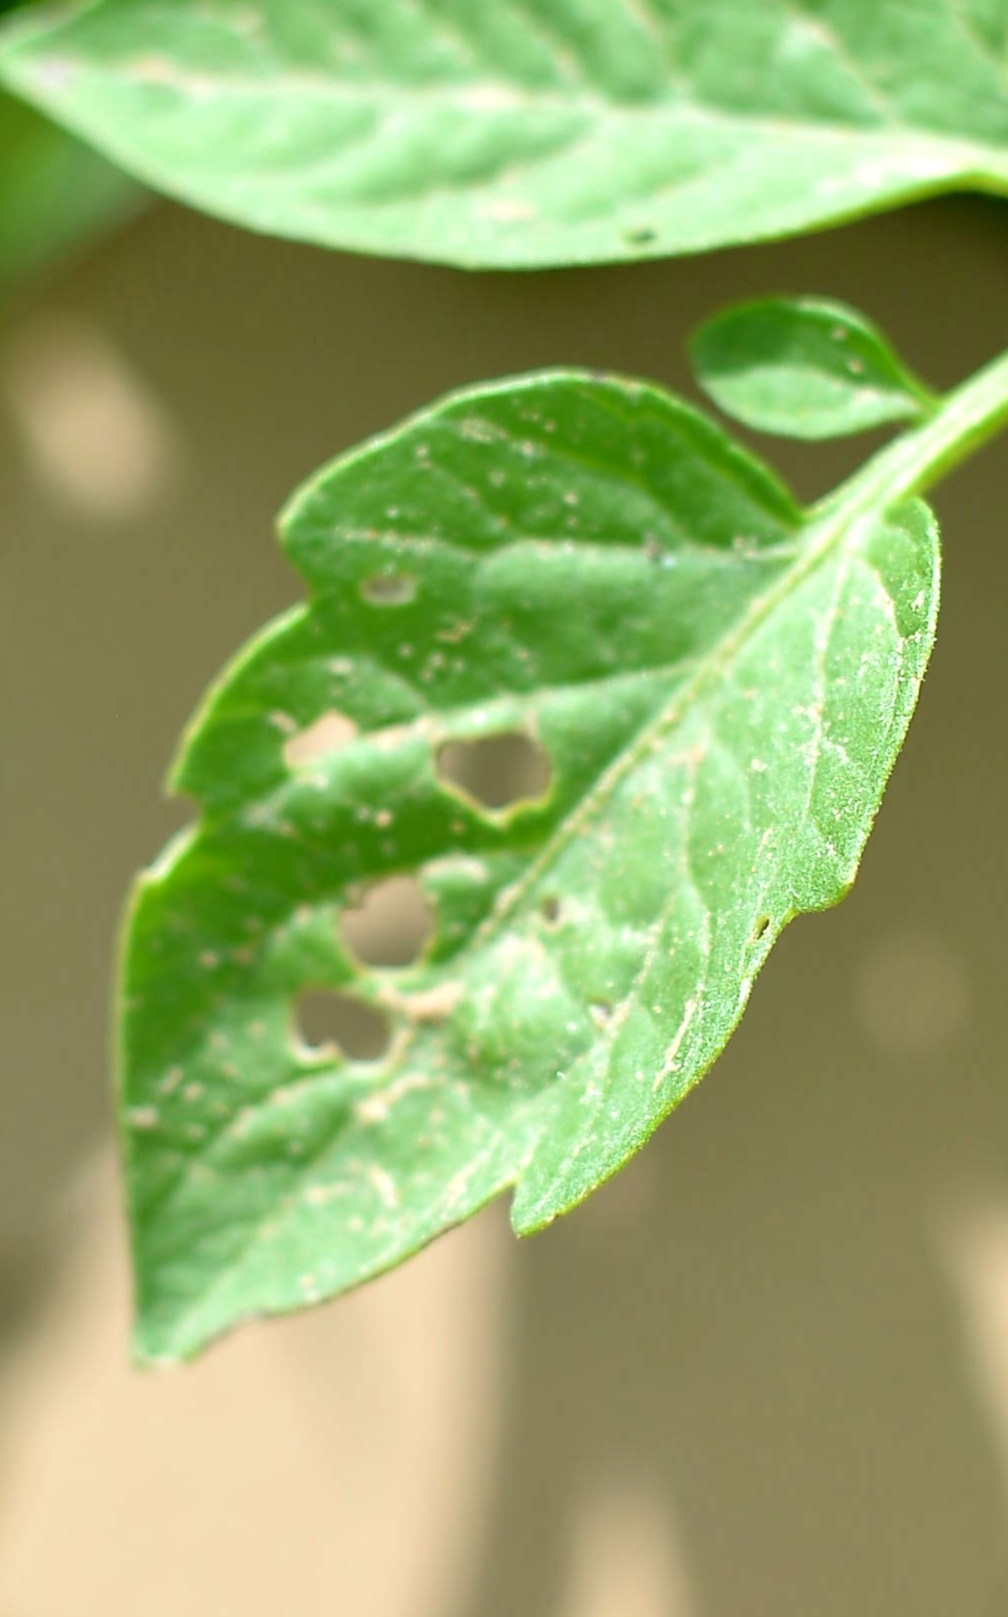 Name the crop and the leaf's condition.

tomato, infected
